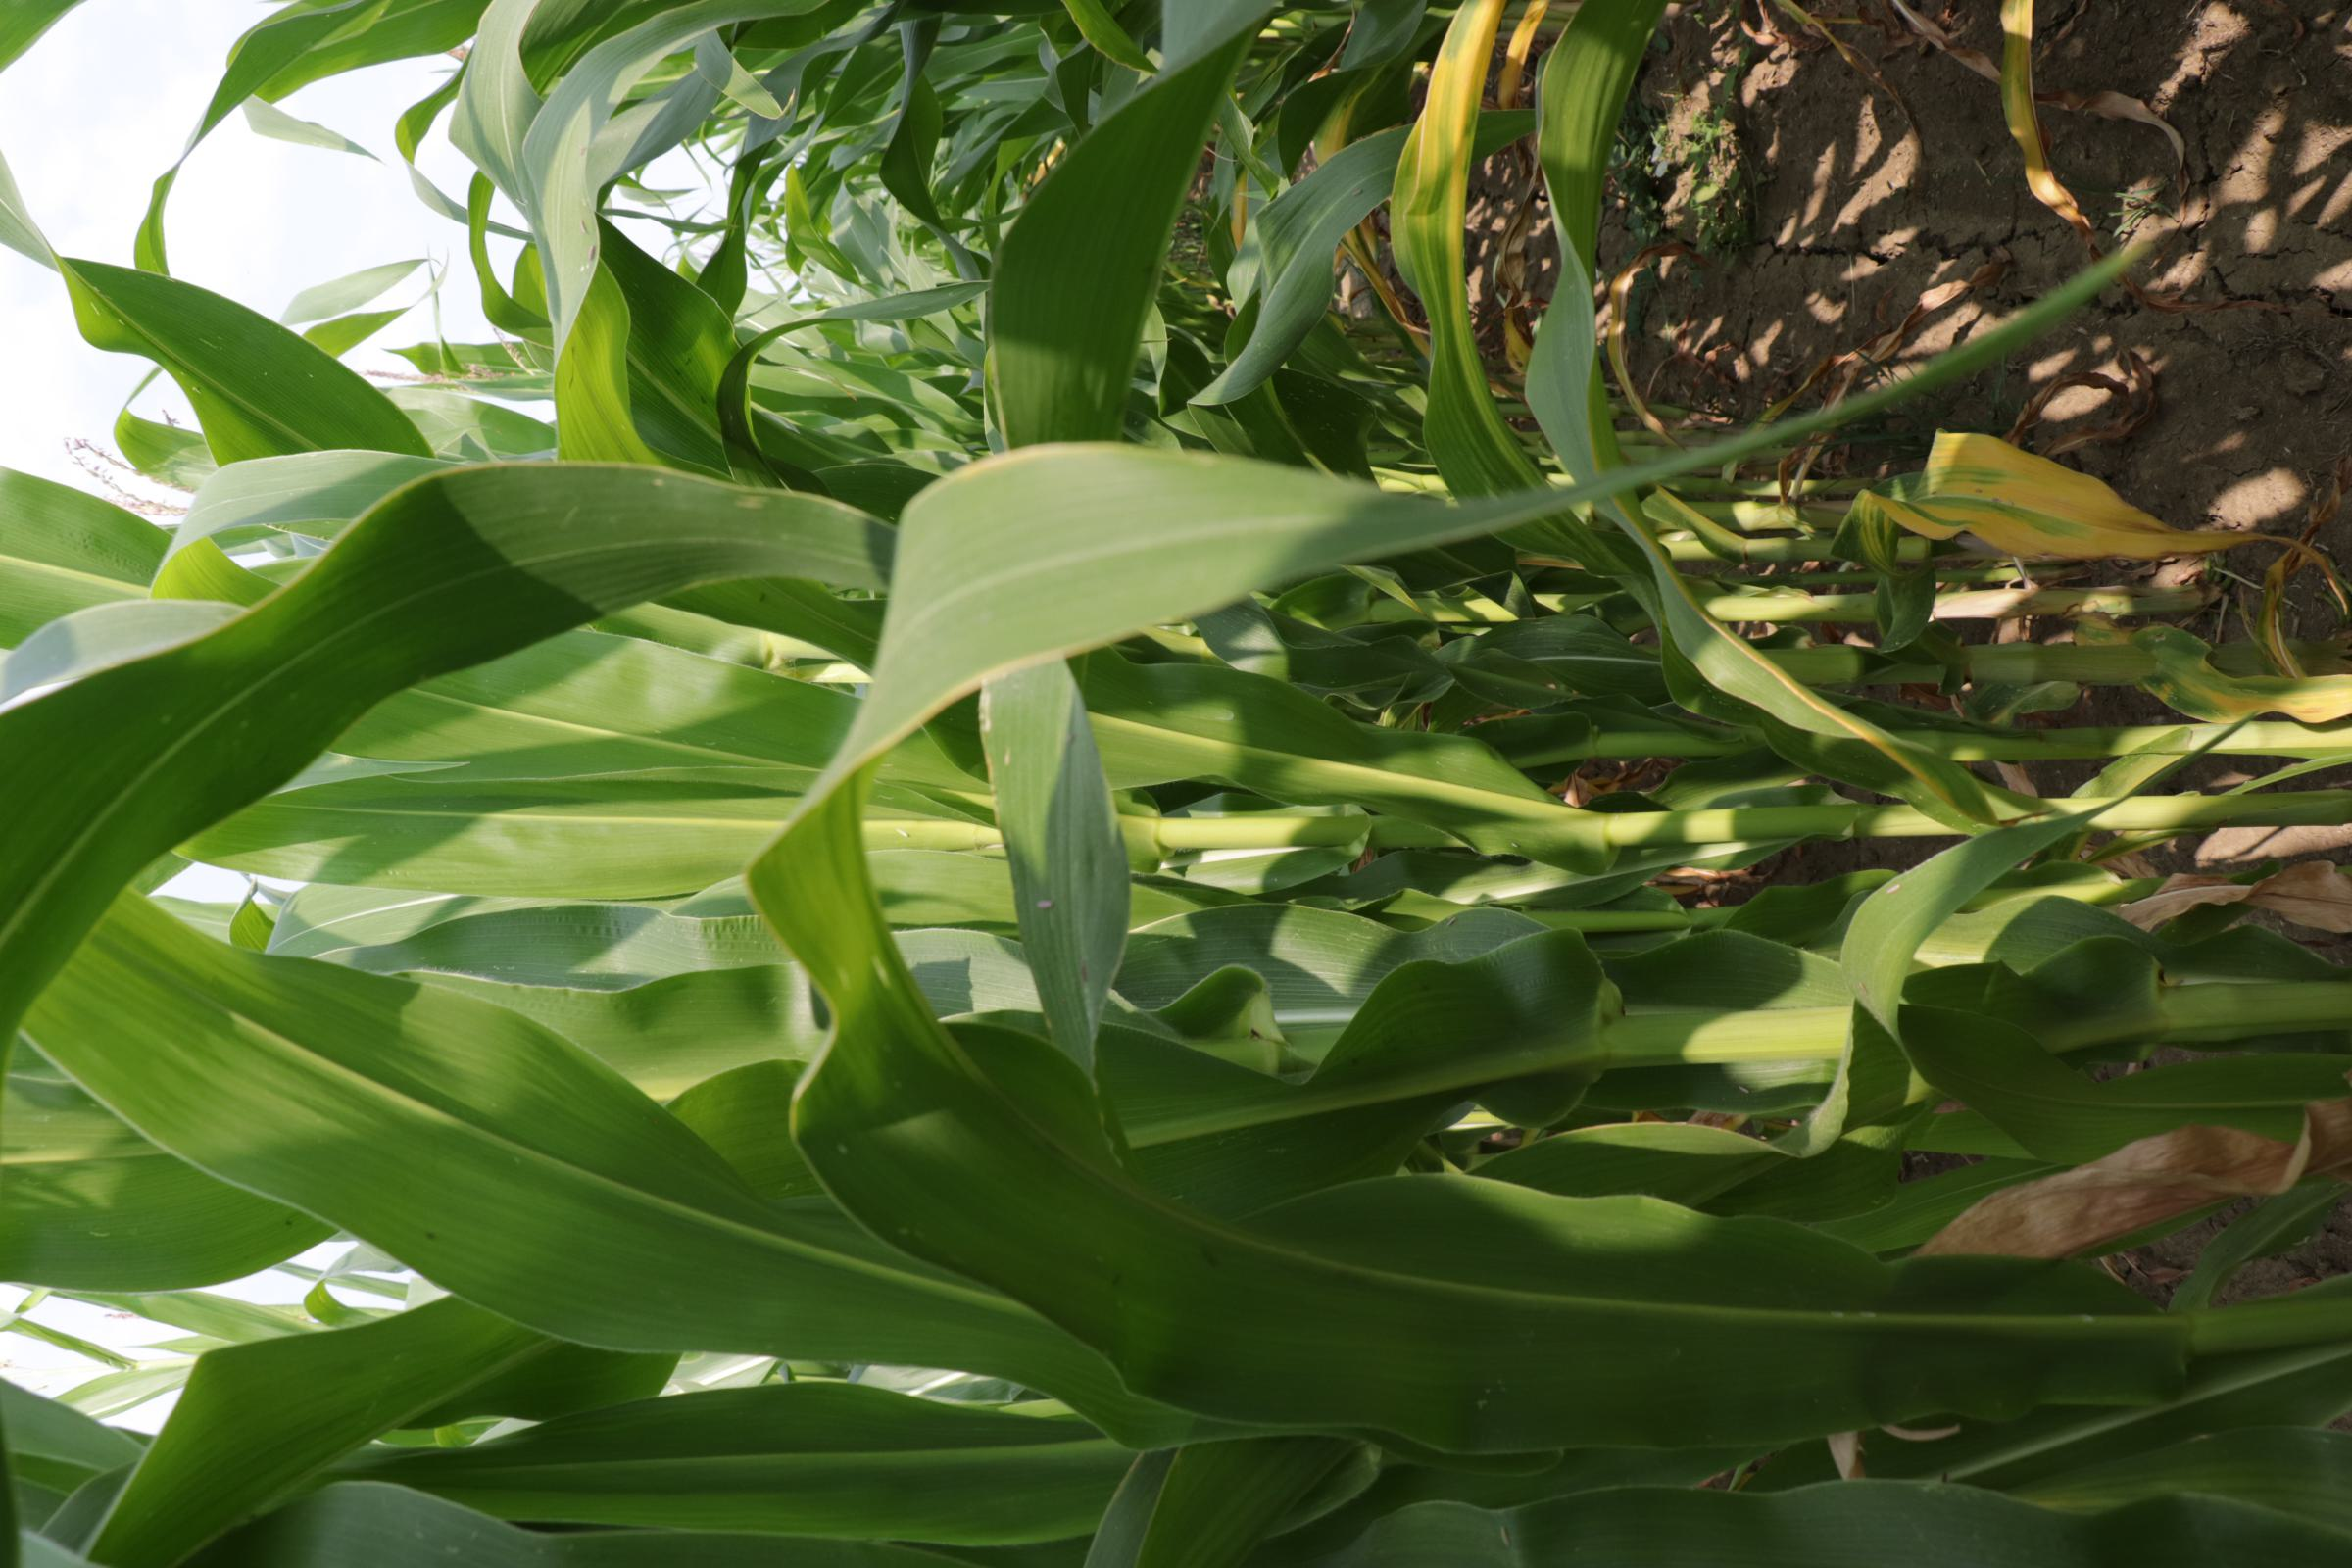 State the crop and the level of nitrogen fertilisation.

maize, full nitrogen fertilisation
